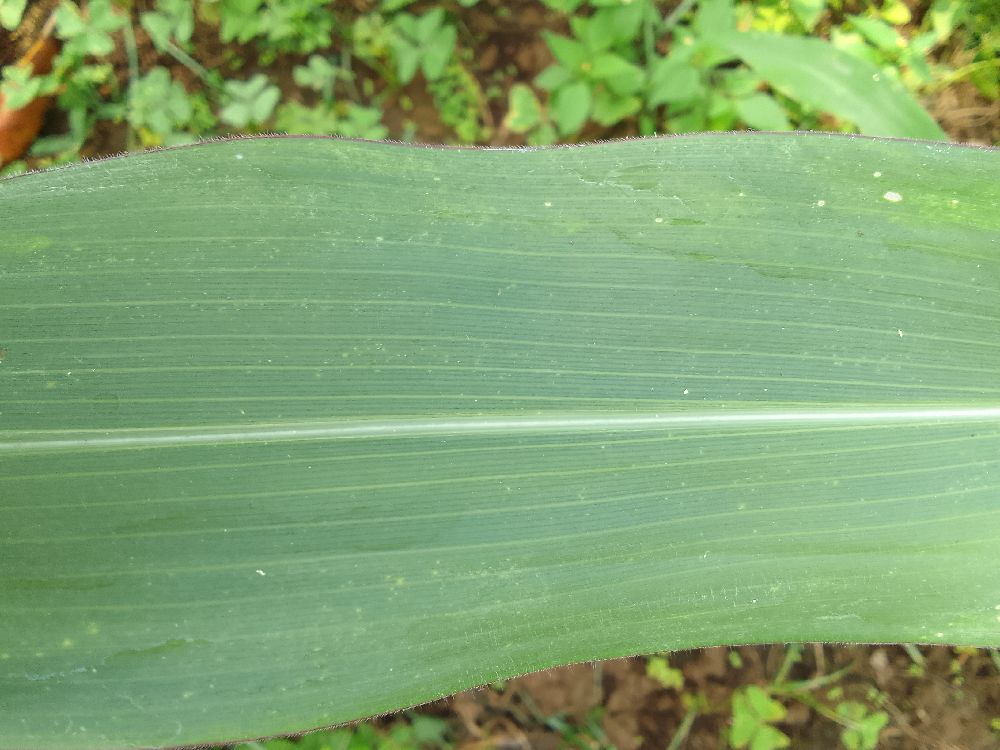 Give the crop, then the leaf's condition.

maize, healthy
